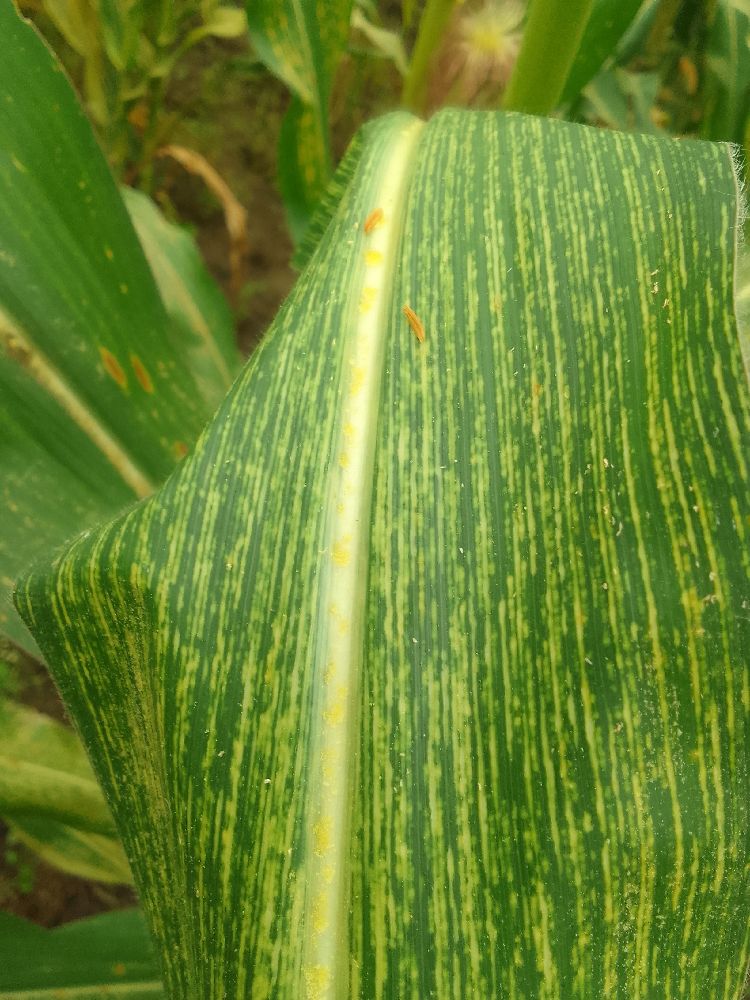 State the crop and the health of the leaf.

maize, maize streak virus
